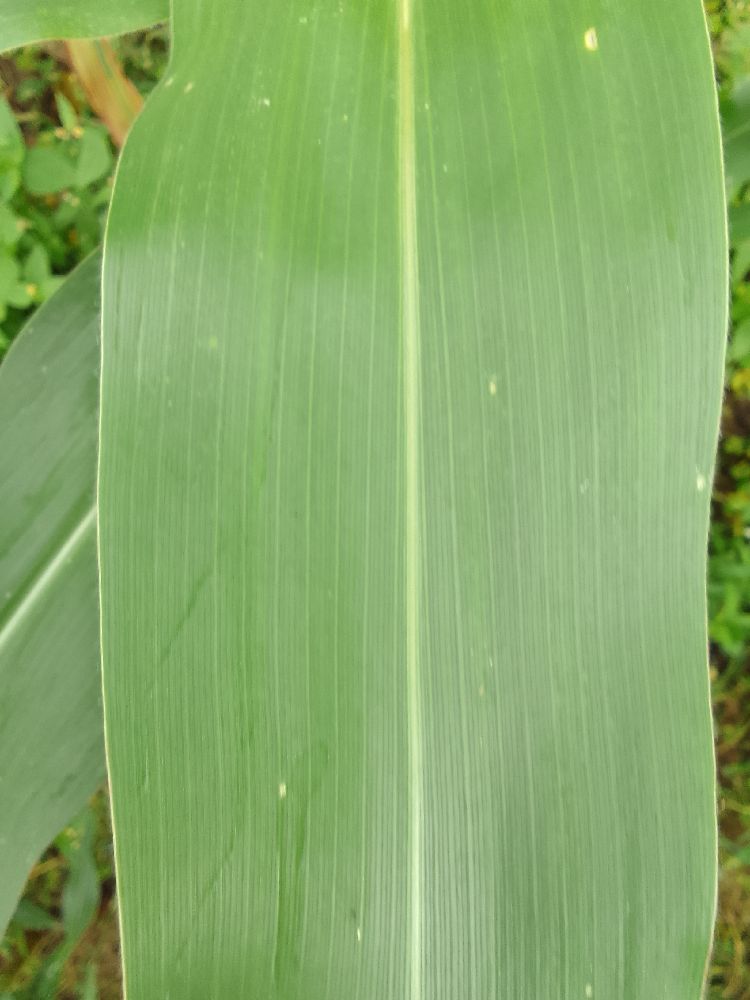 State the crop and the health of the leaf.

maize, healthy
